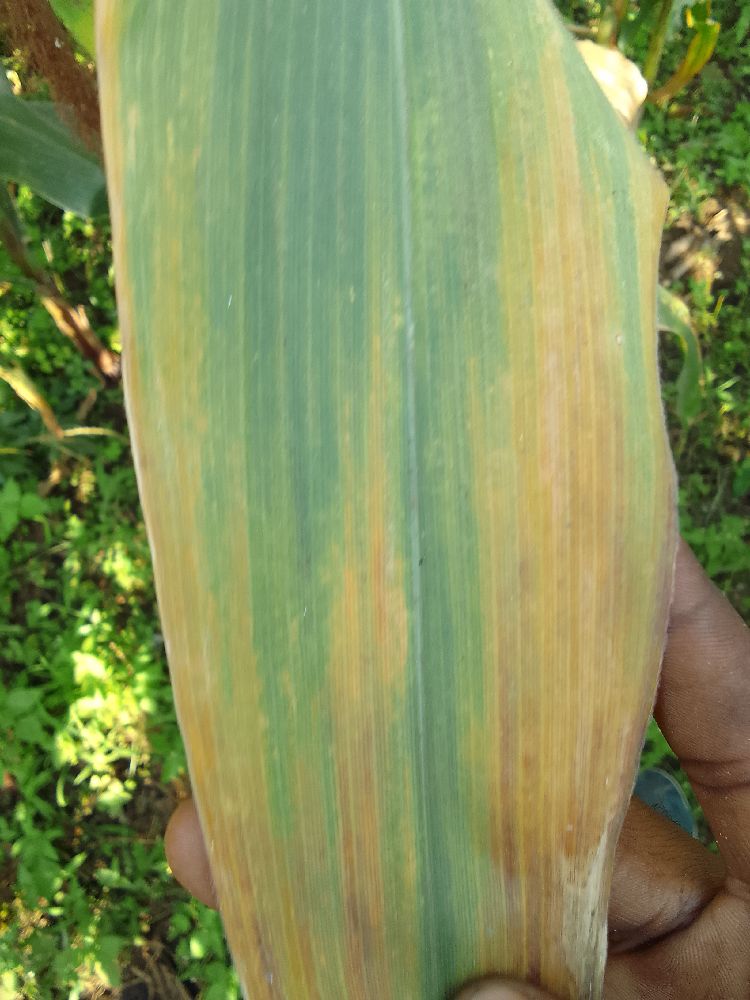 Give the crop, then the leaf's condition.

maize, maize lethal necrosis
